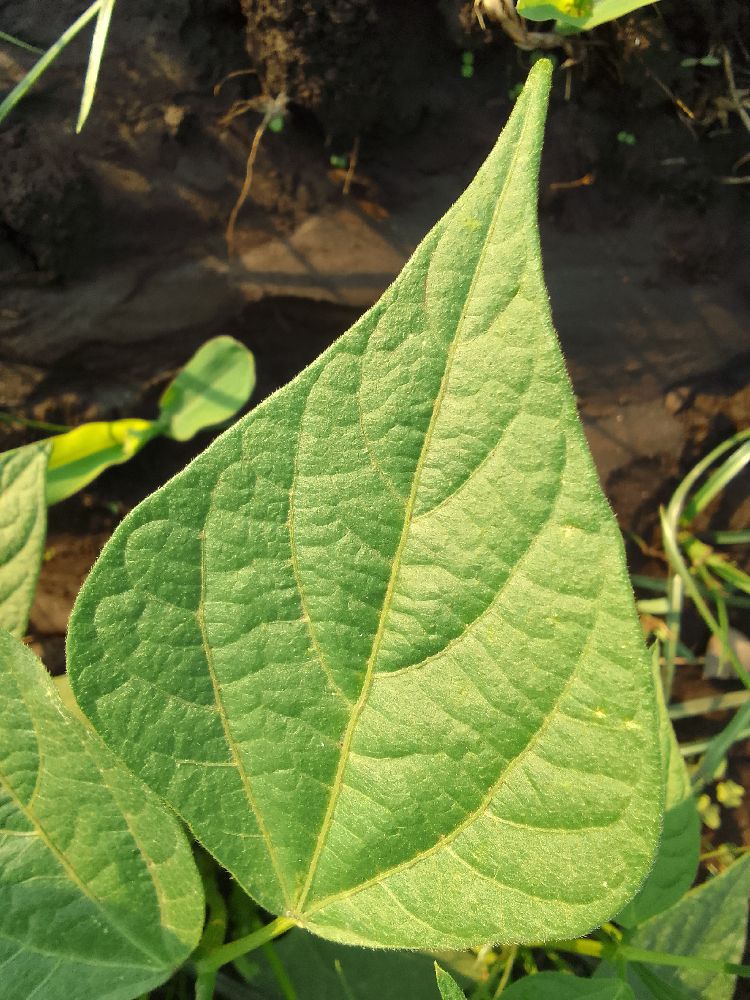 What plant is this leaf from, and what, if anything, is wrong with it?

common bean, healthy
